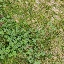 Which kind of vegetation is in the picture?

unstructured weed
